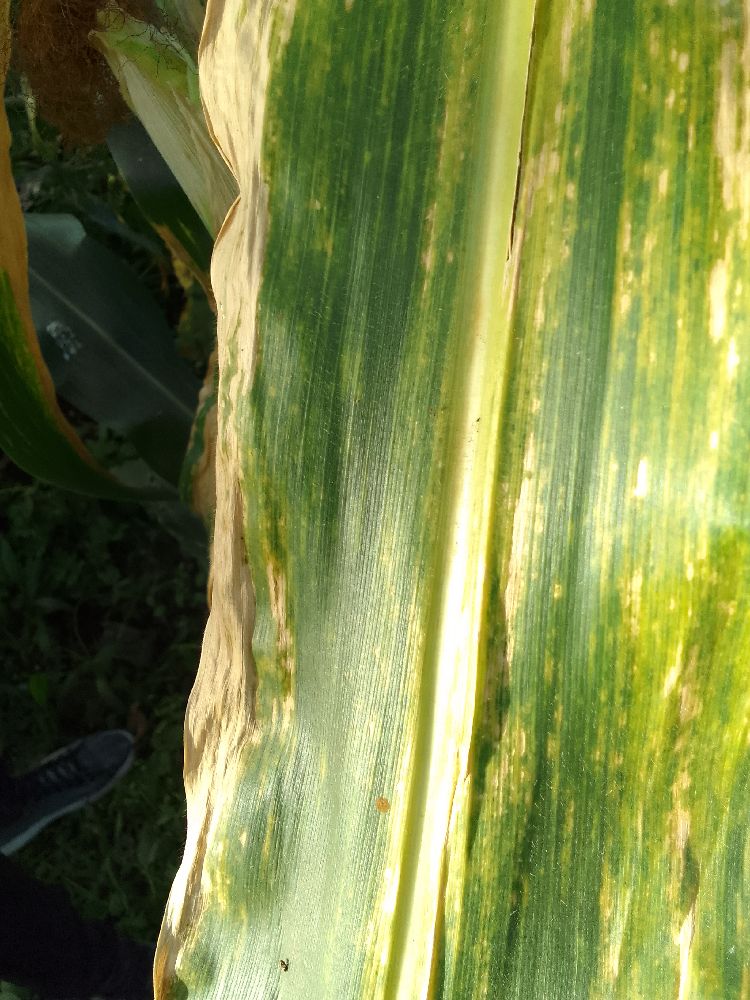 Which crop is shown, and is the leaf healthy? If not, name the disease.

maize, maize lethal necrosis
